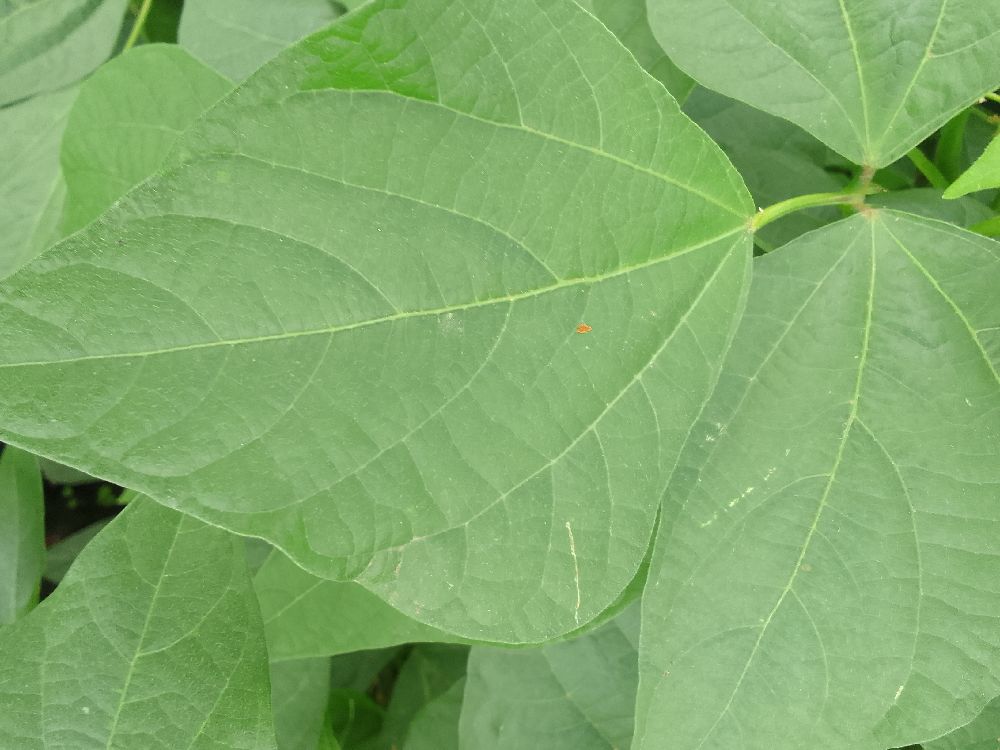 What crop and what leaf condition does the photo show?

common bean, healthy
